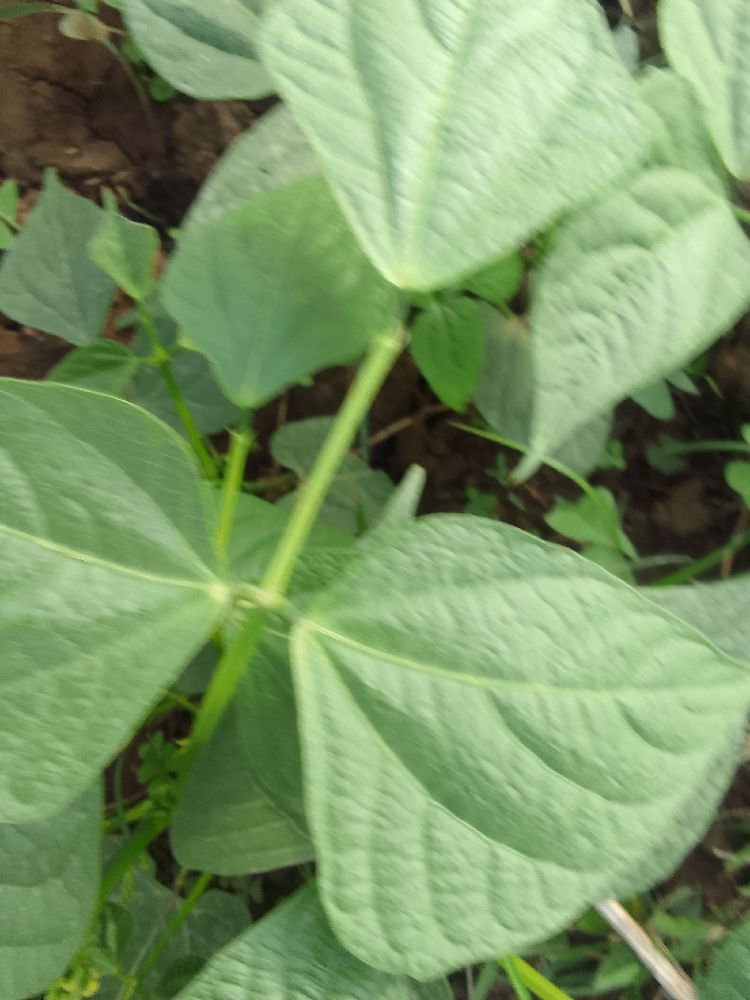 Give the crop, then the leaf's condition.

common bean, healthy
